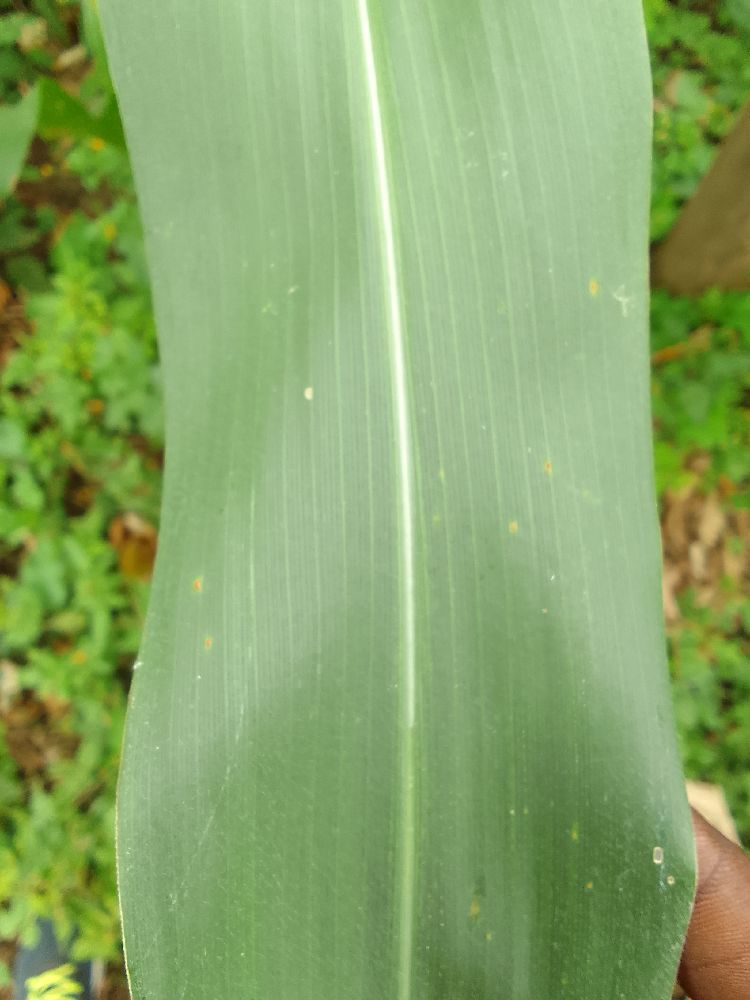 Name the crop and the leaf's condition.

maize, healthy
